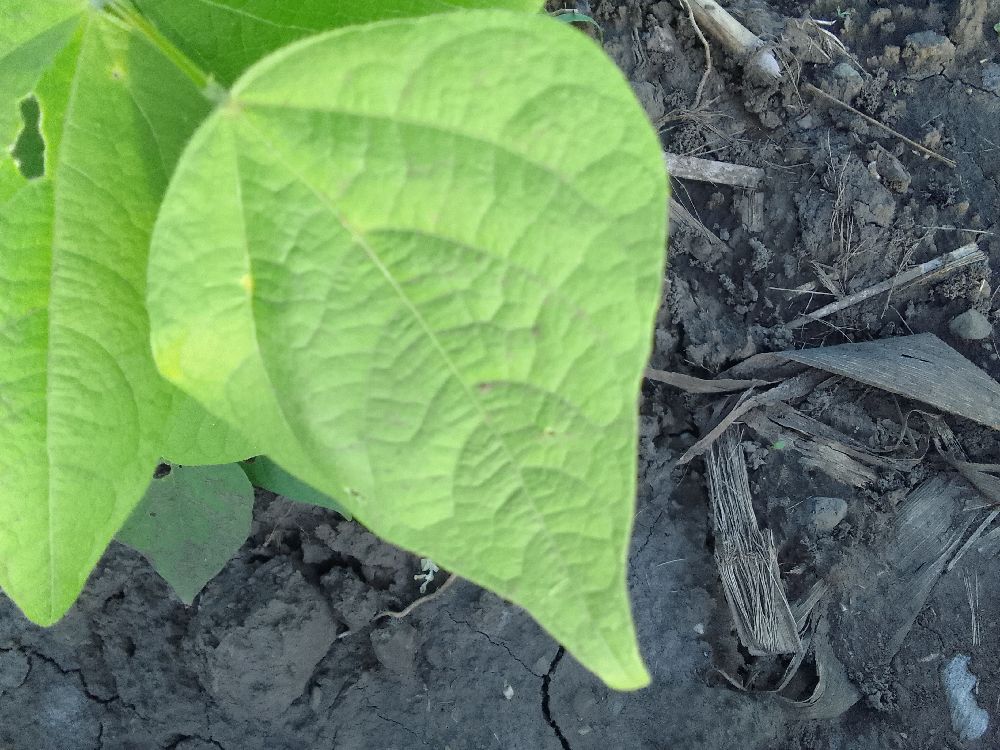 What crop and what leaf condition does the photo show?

common bean, healthy
